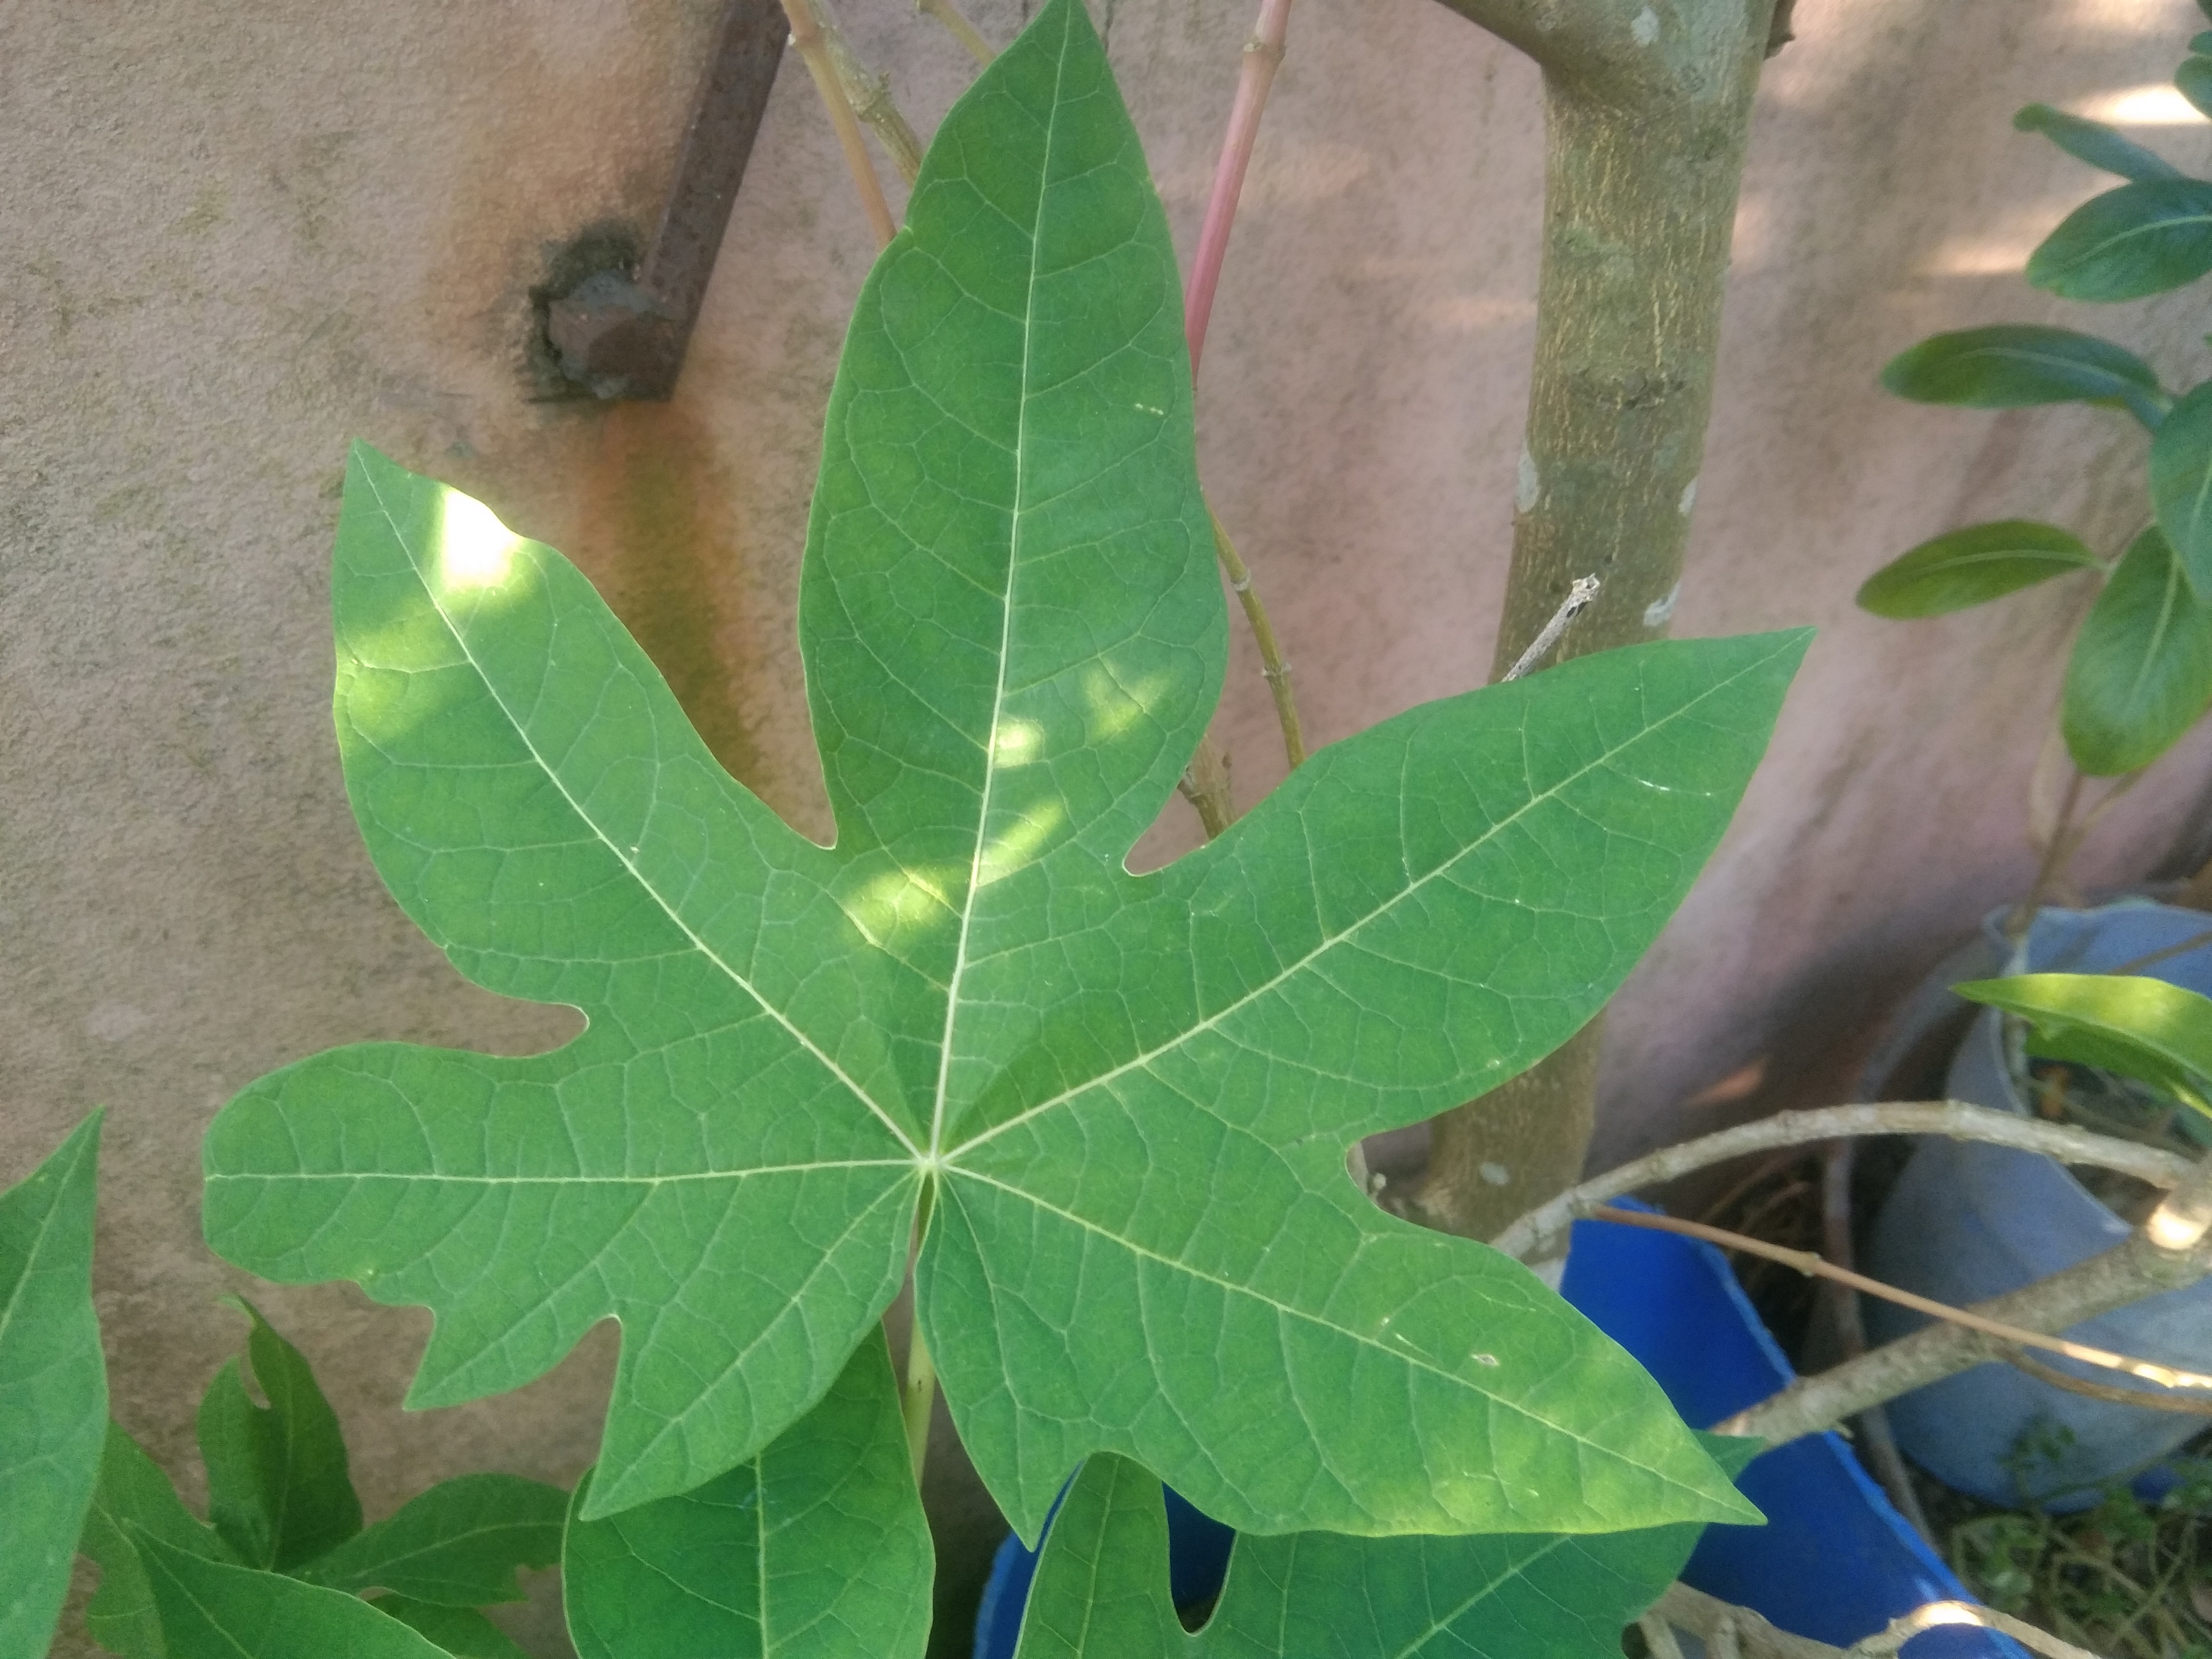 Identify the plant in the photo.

papaya
